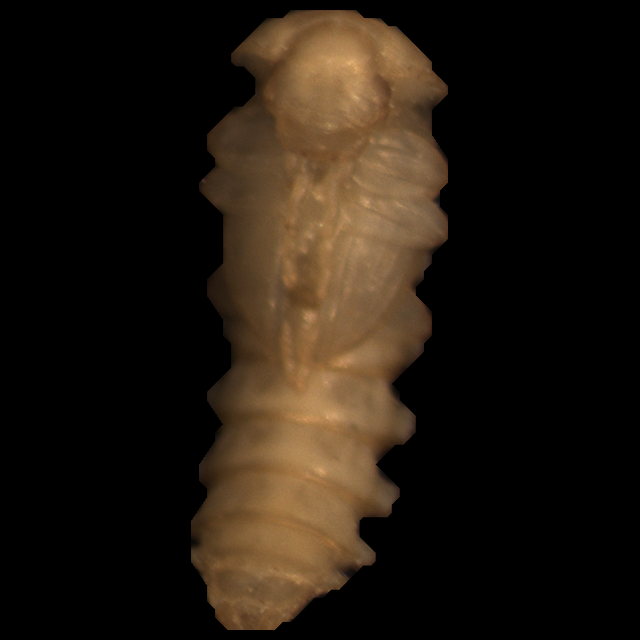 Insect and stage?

mealworm pupa
